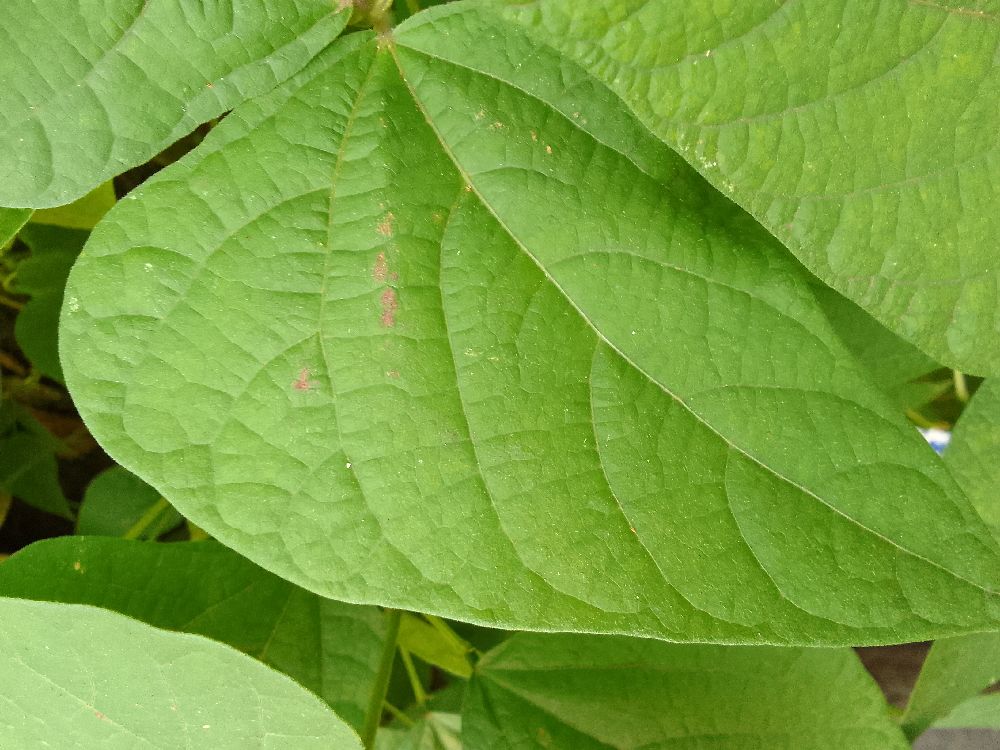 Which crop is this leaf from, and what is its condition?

common bean, healthy
